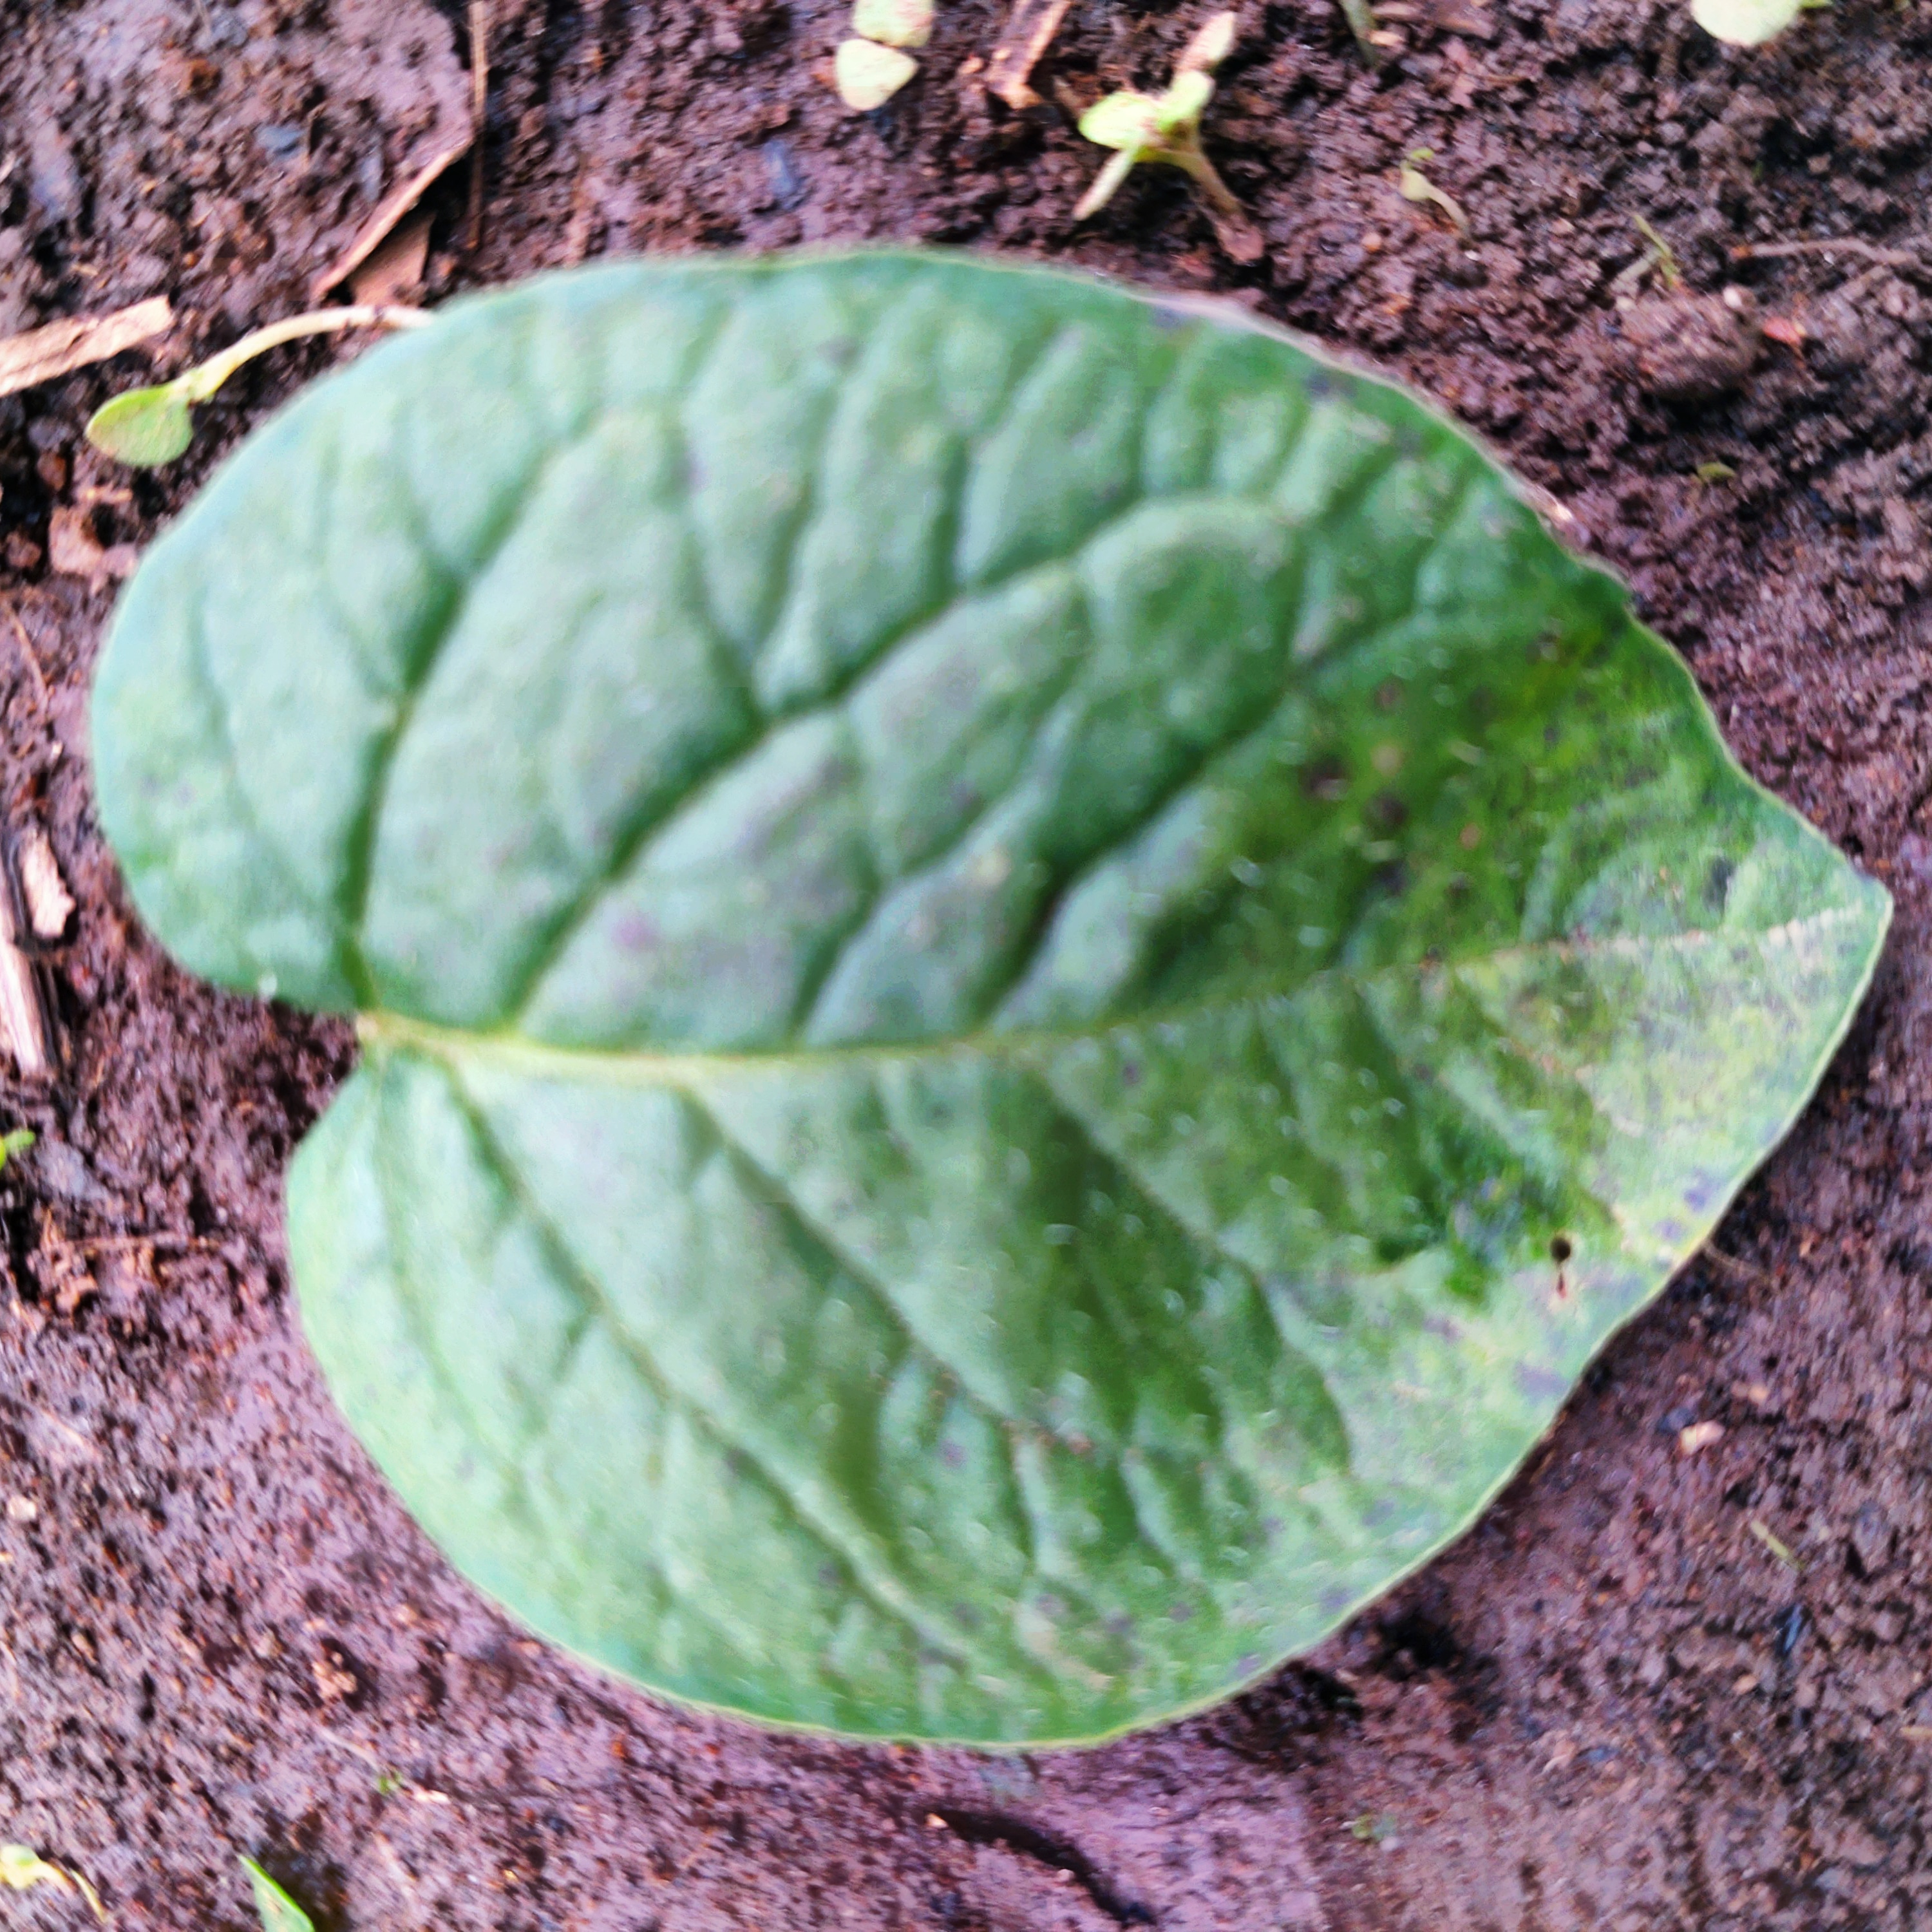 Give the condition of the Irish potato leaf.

late blight
